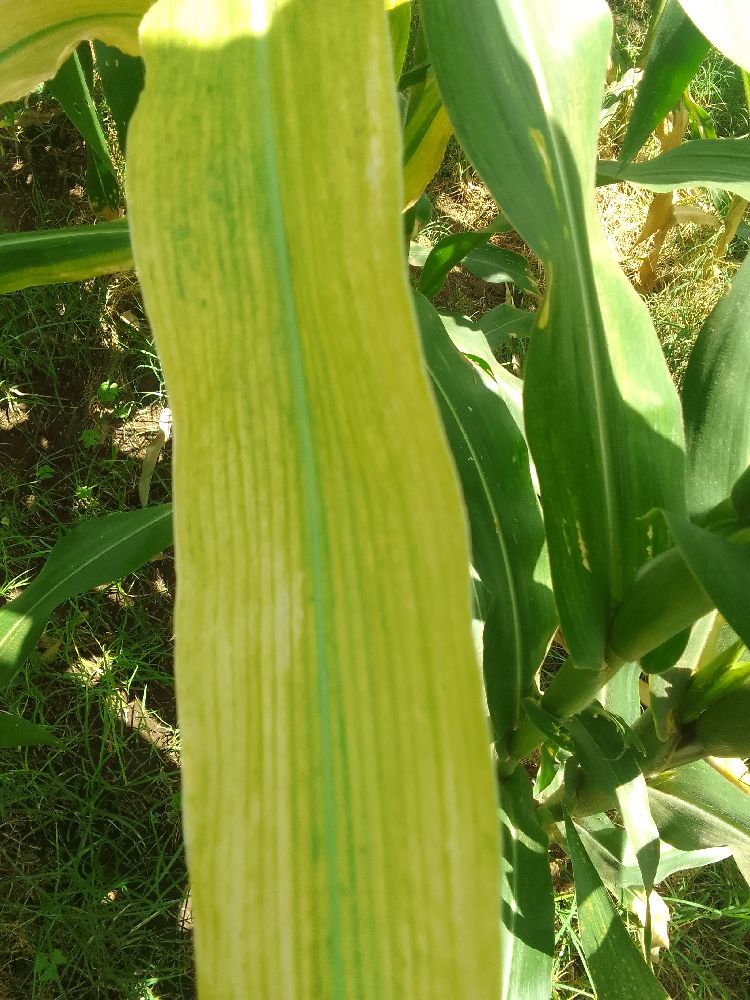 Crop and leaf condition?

maize, maize lethal necrosis
